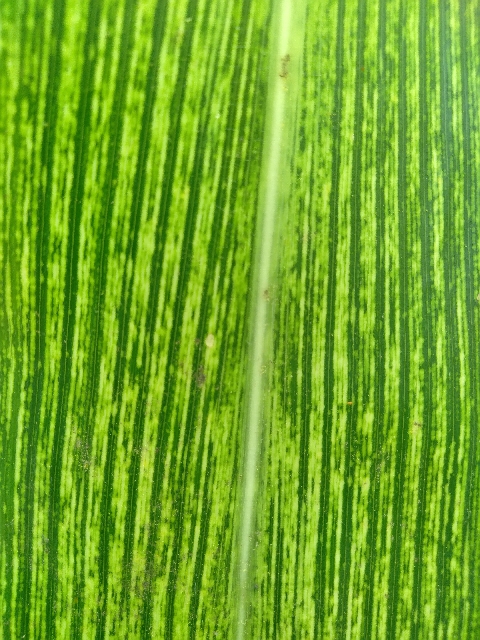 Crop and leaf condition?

maize, maize streak virus
